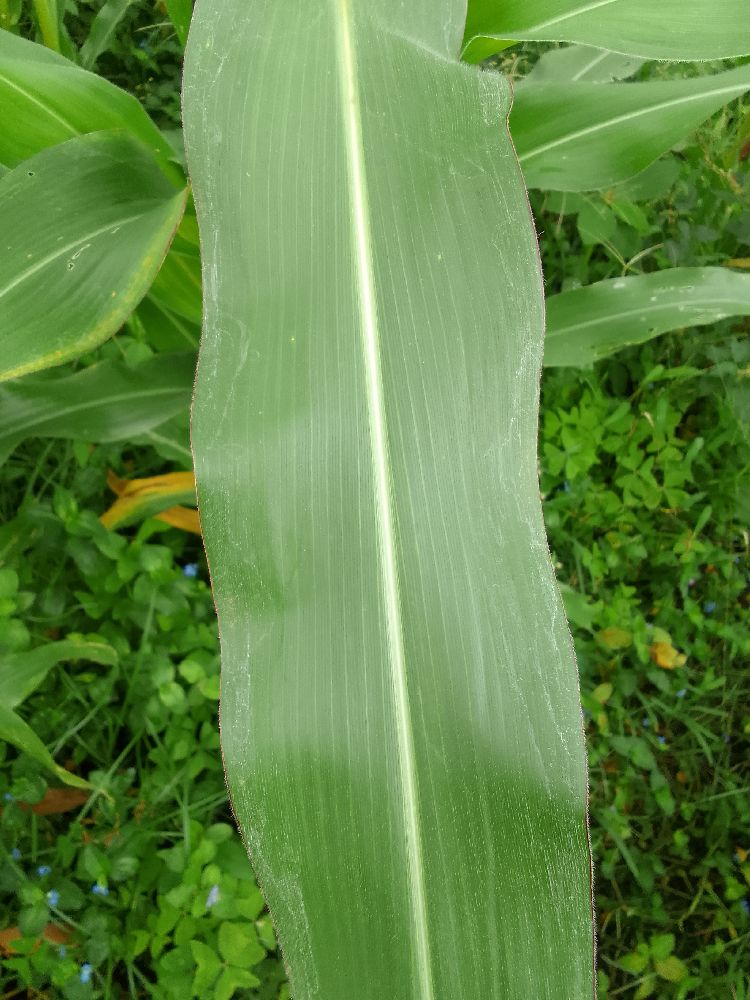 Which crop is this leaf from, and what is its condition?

maize, healthy
